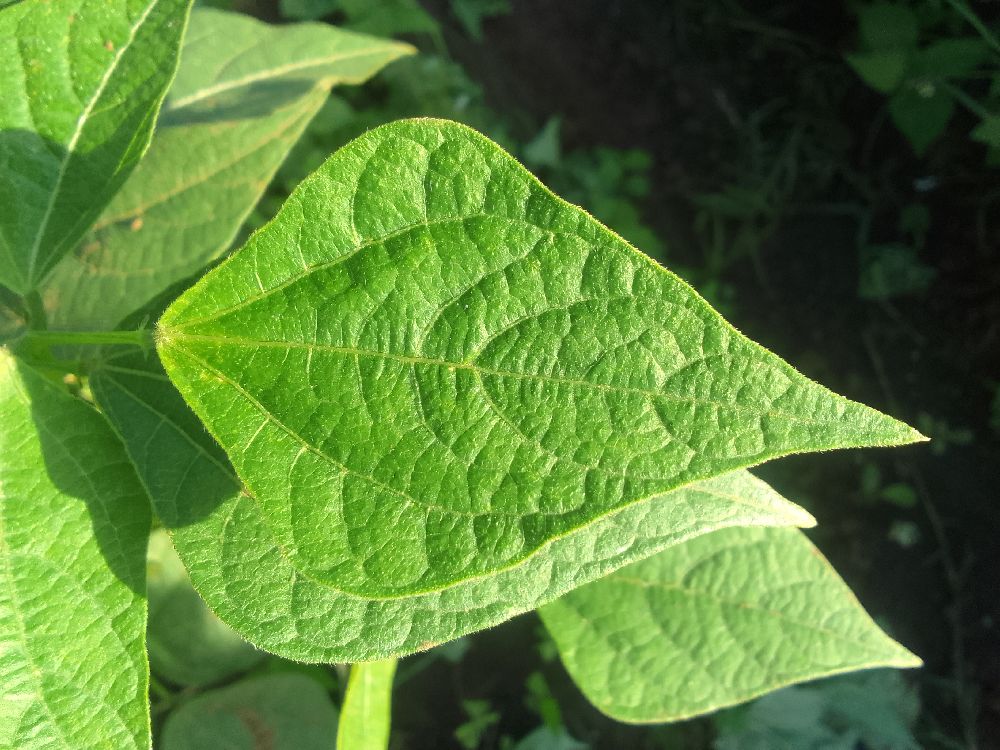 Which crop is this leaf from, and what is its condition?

common bean, healthy
